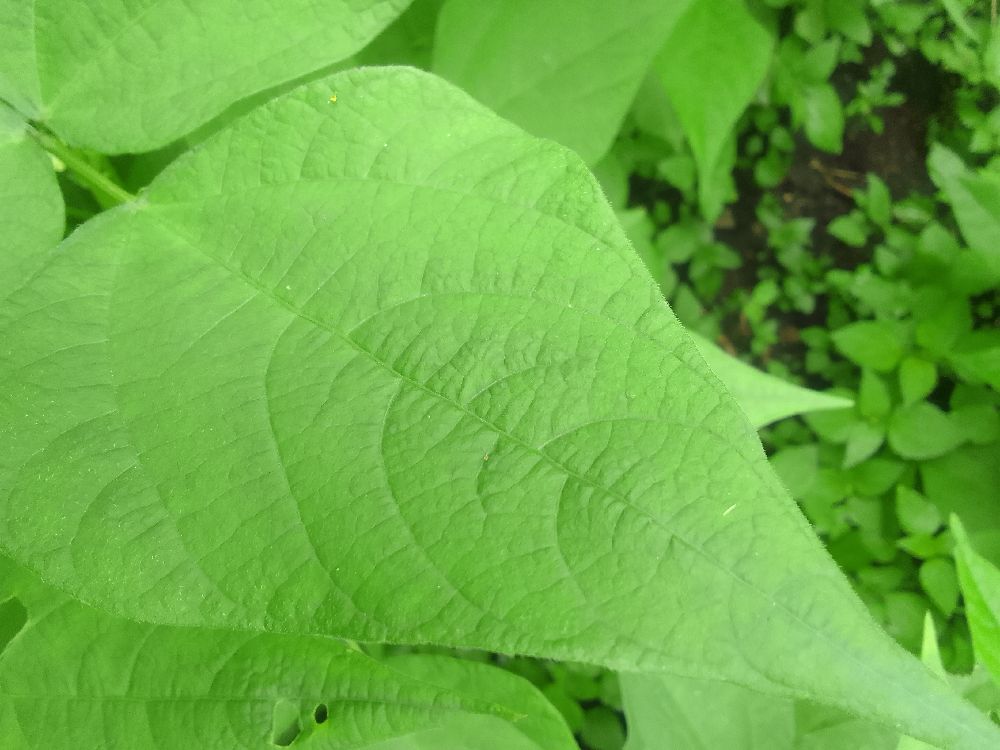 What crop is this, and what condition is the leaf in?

common bean, healthy
